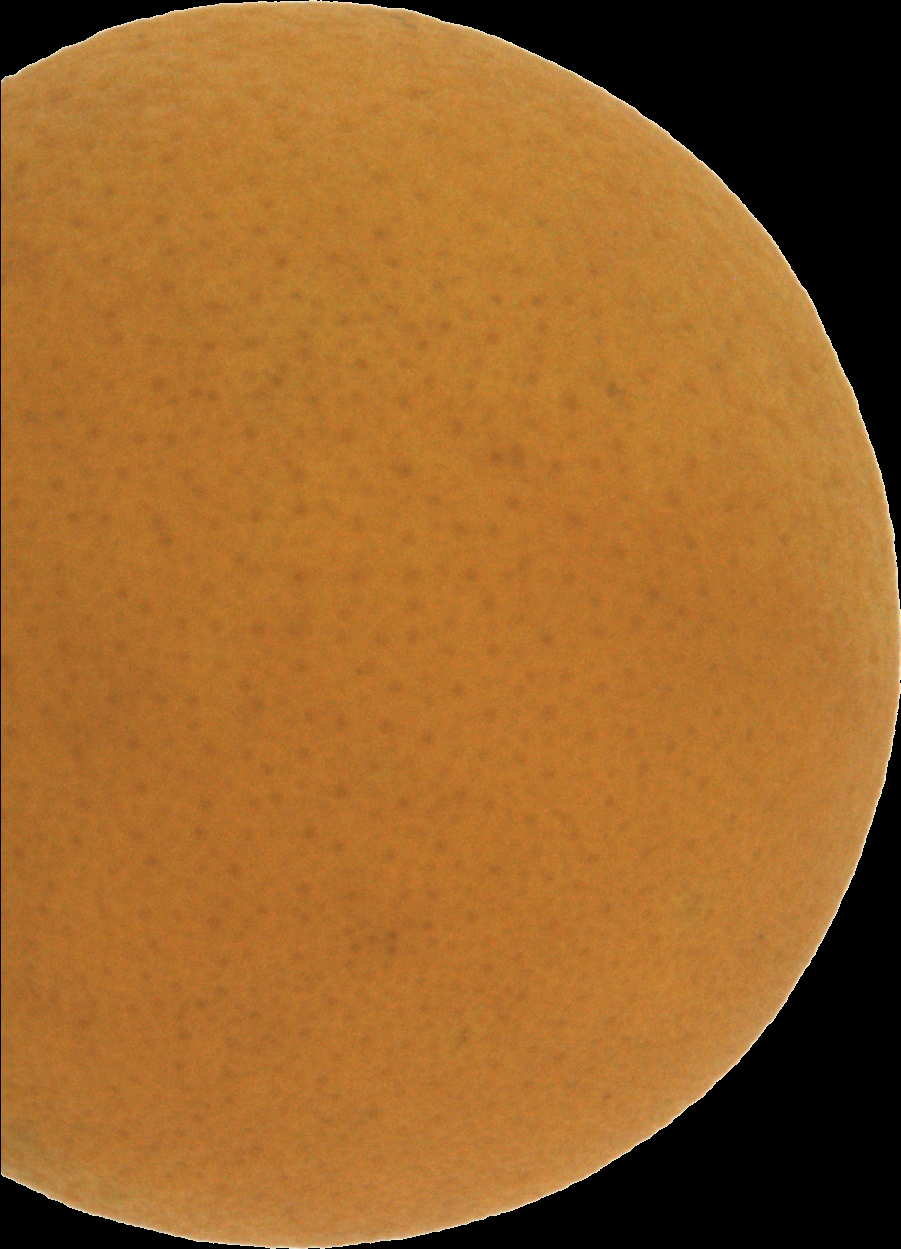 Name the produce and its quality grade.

orange, good
